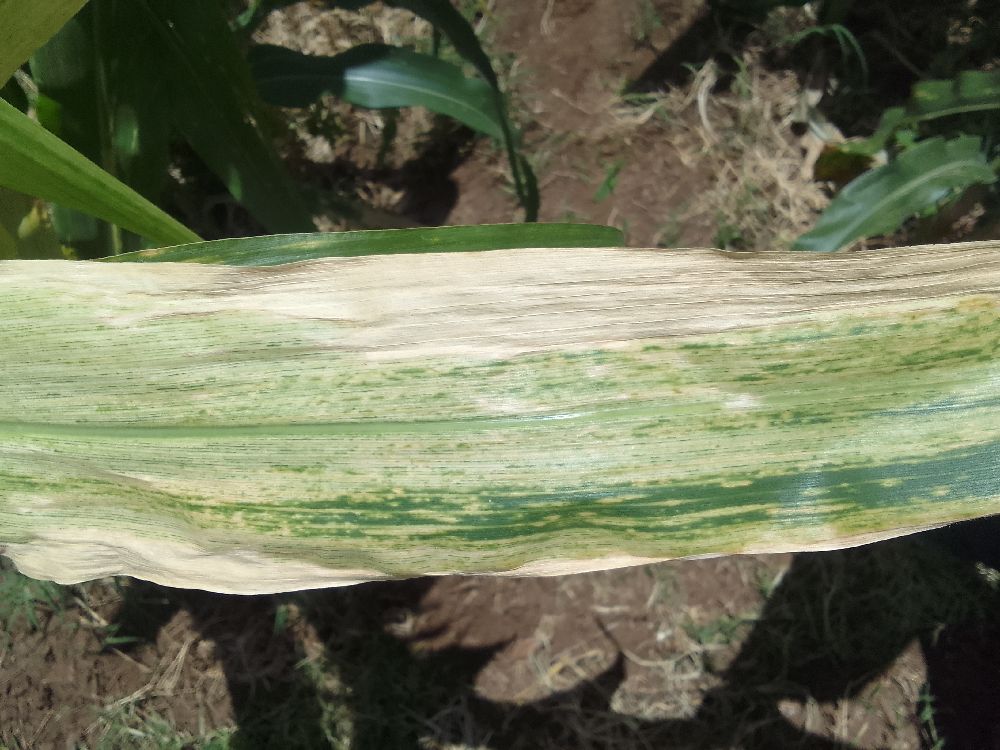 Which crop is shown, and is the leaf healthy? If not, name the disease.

maize, maize lethal necrosis
